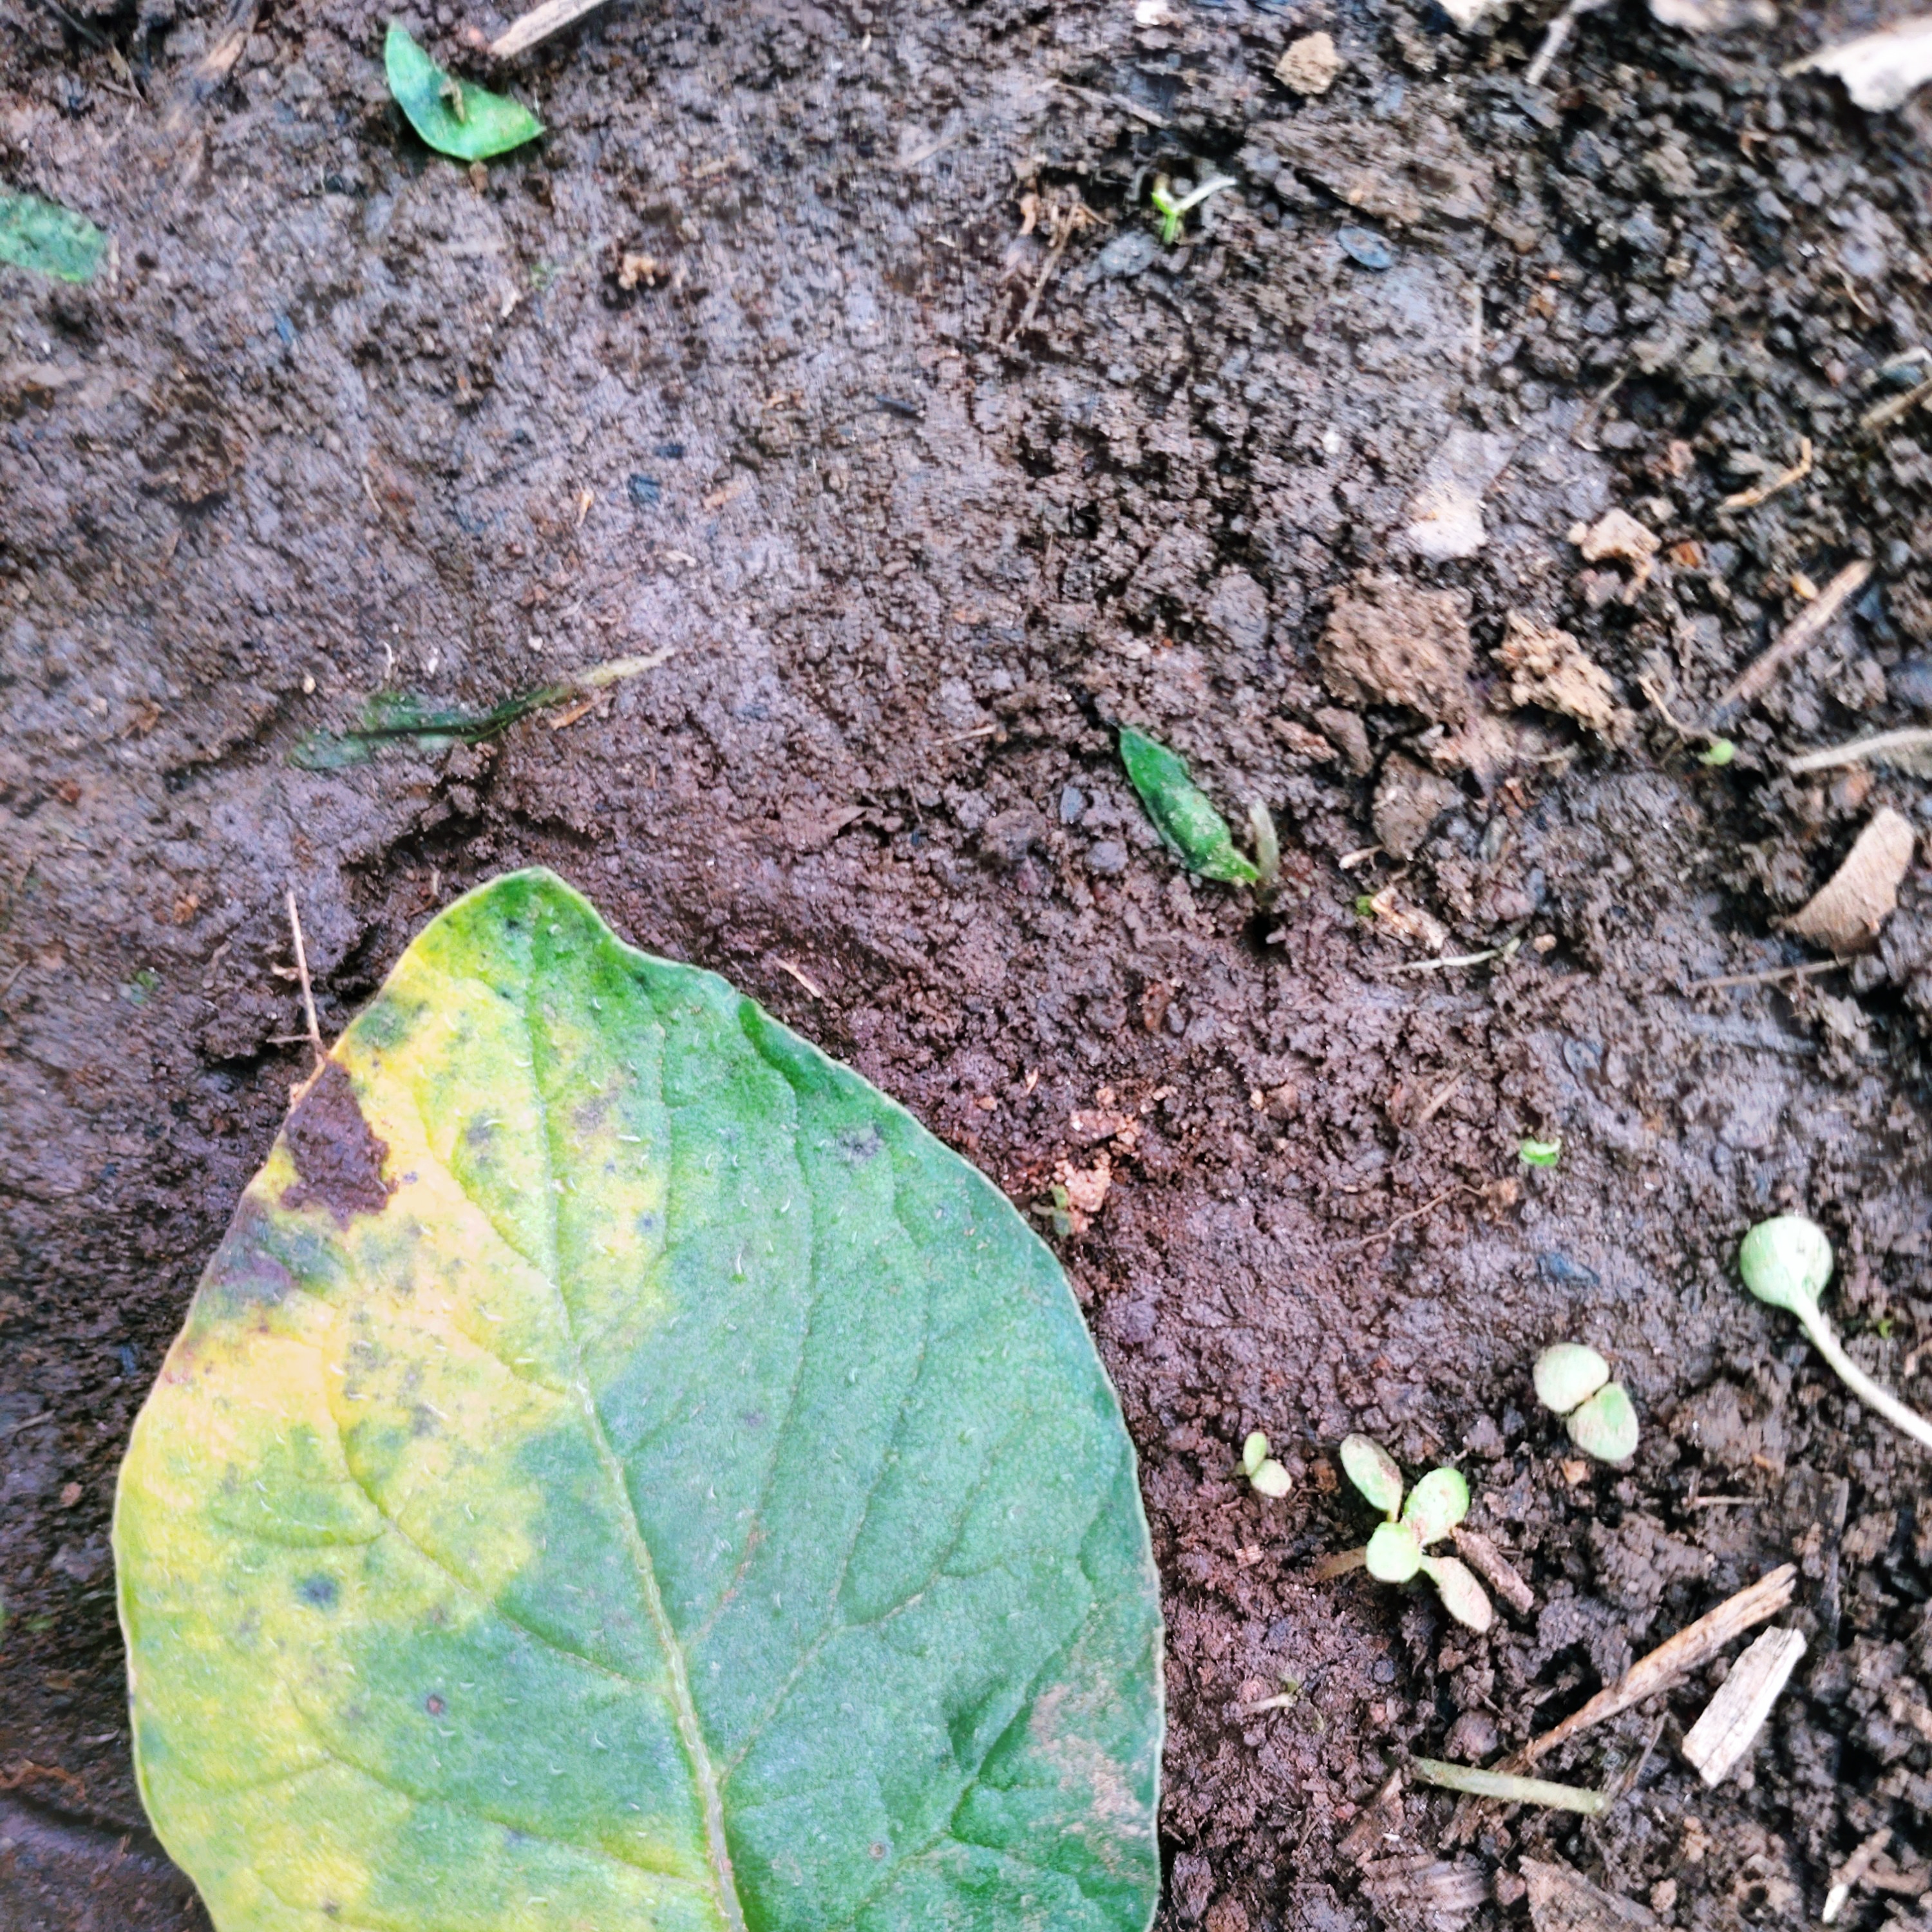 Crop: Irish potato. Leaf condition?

late blight
